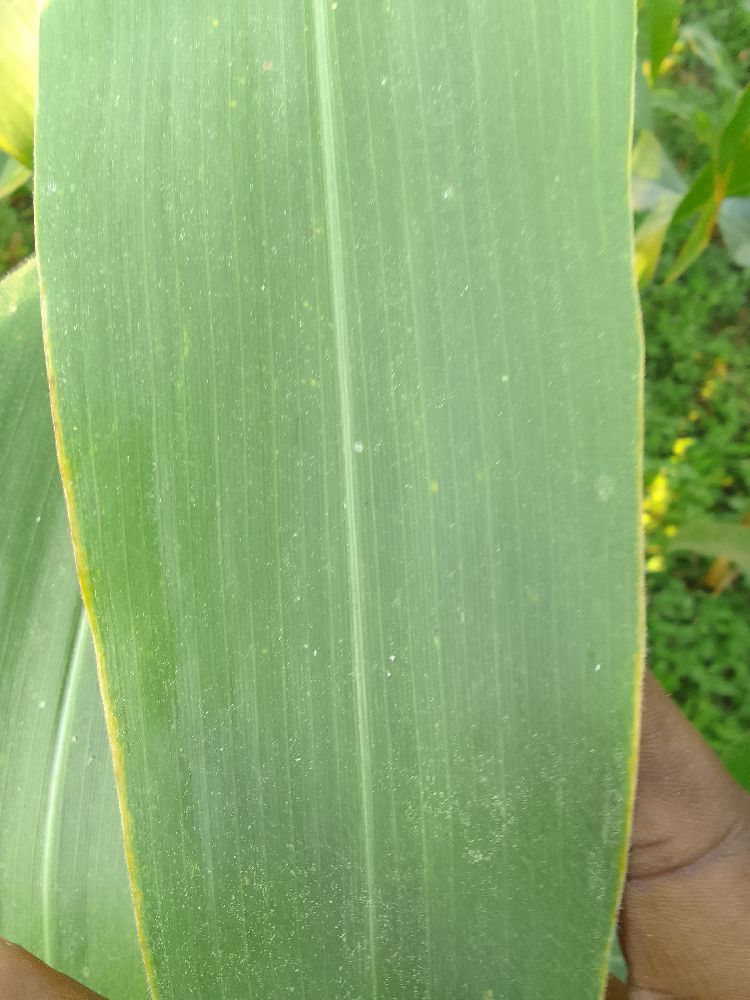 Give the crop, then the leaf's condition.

maize, healthy
